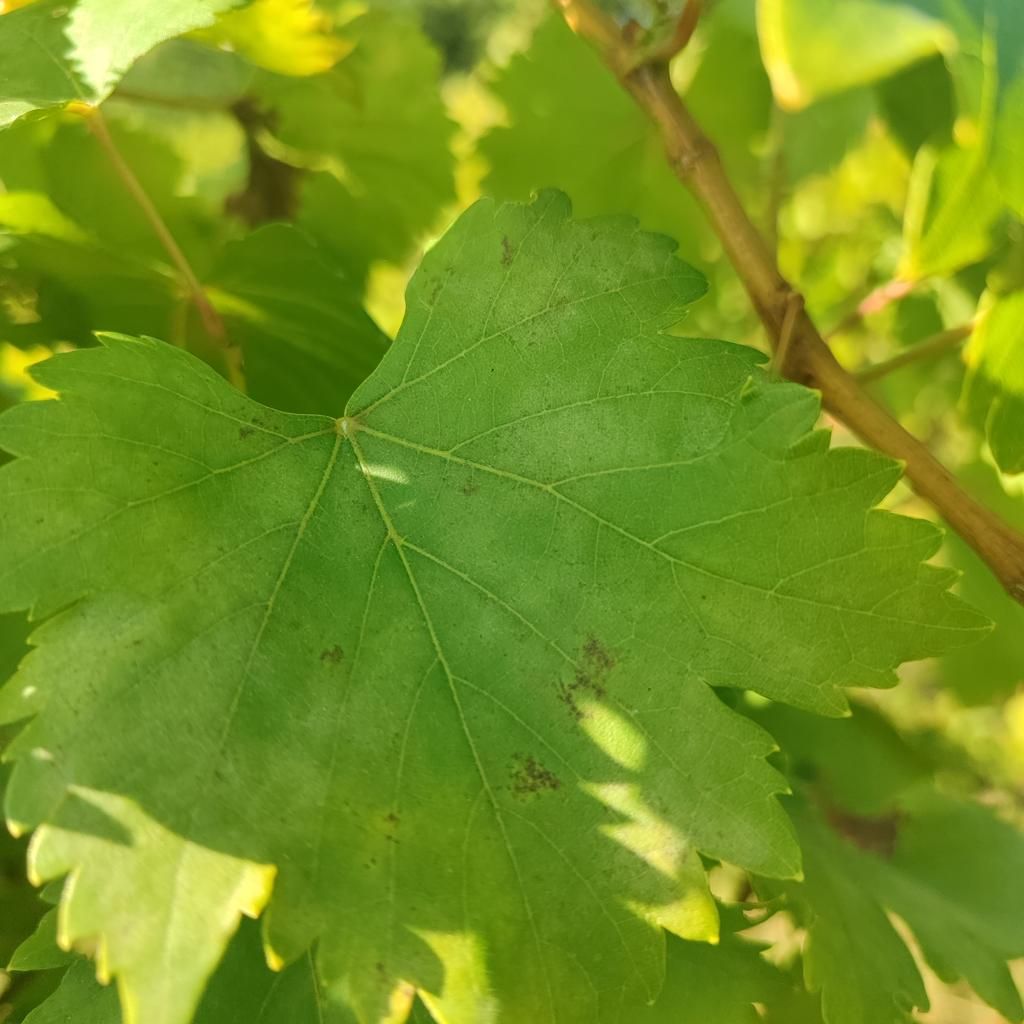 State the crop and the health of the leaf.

grapevine, powdery mildew
